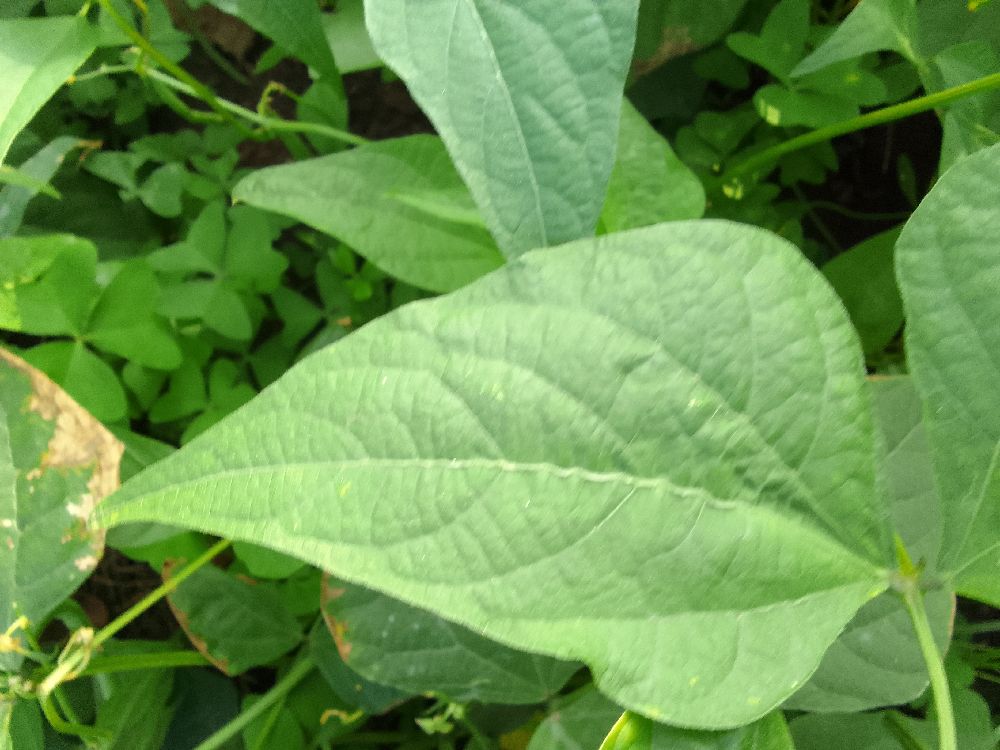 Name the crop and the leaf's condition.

common bean, healthy
